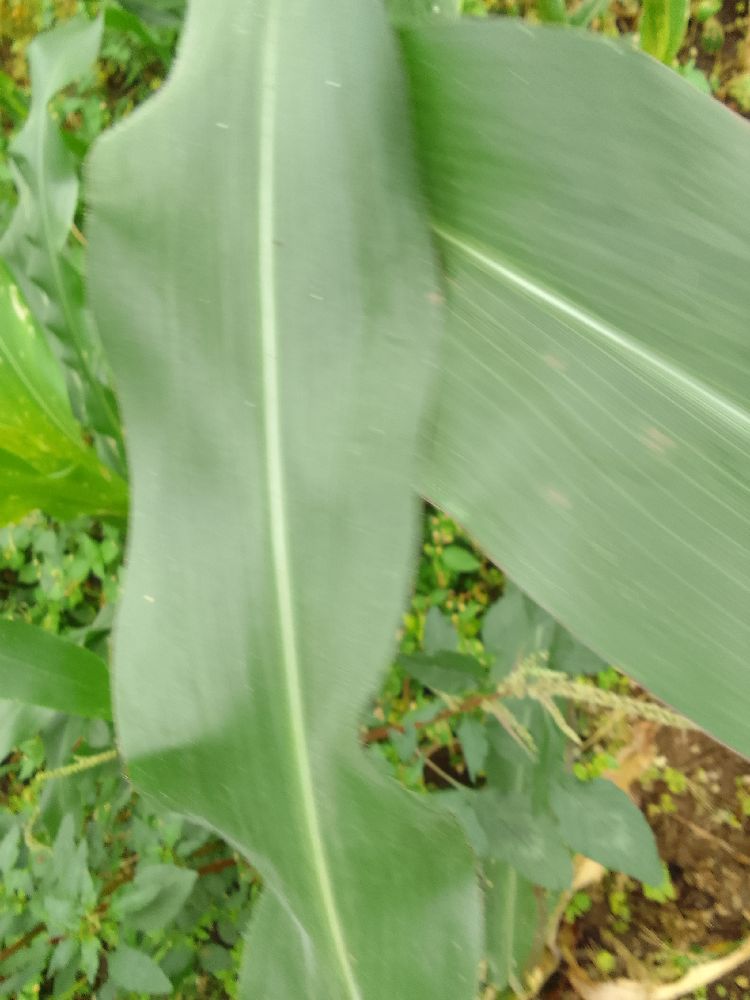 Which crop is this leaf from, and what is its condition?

maize, healthy
